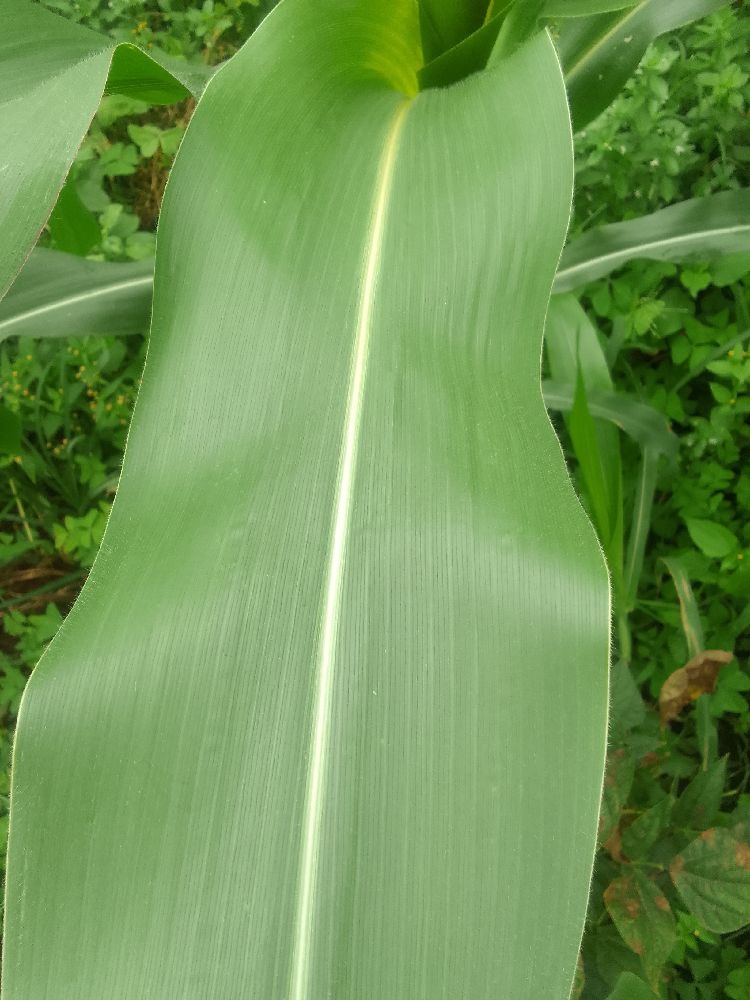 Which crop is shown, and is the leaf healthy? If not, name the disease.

maize, healthy
